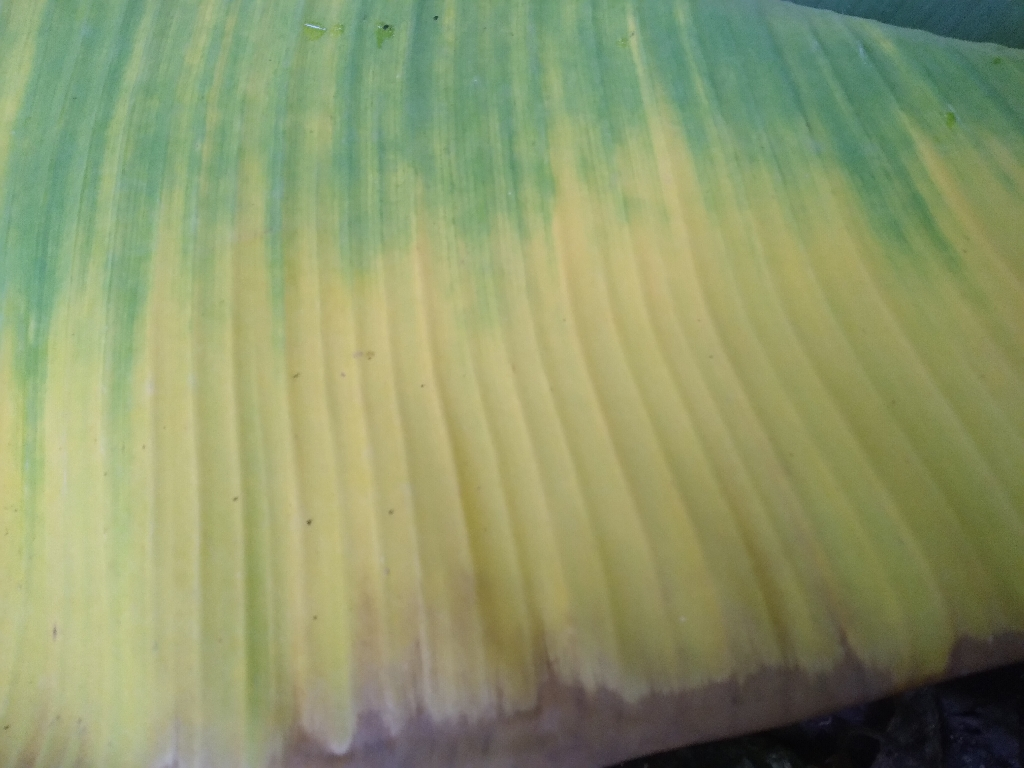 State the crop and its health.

banana, fusarium wilt race 1
